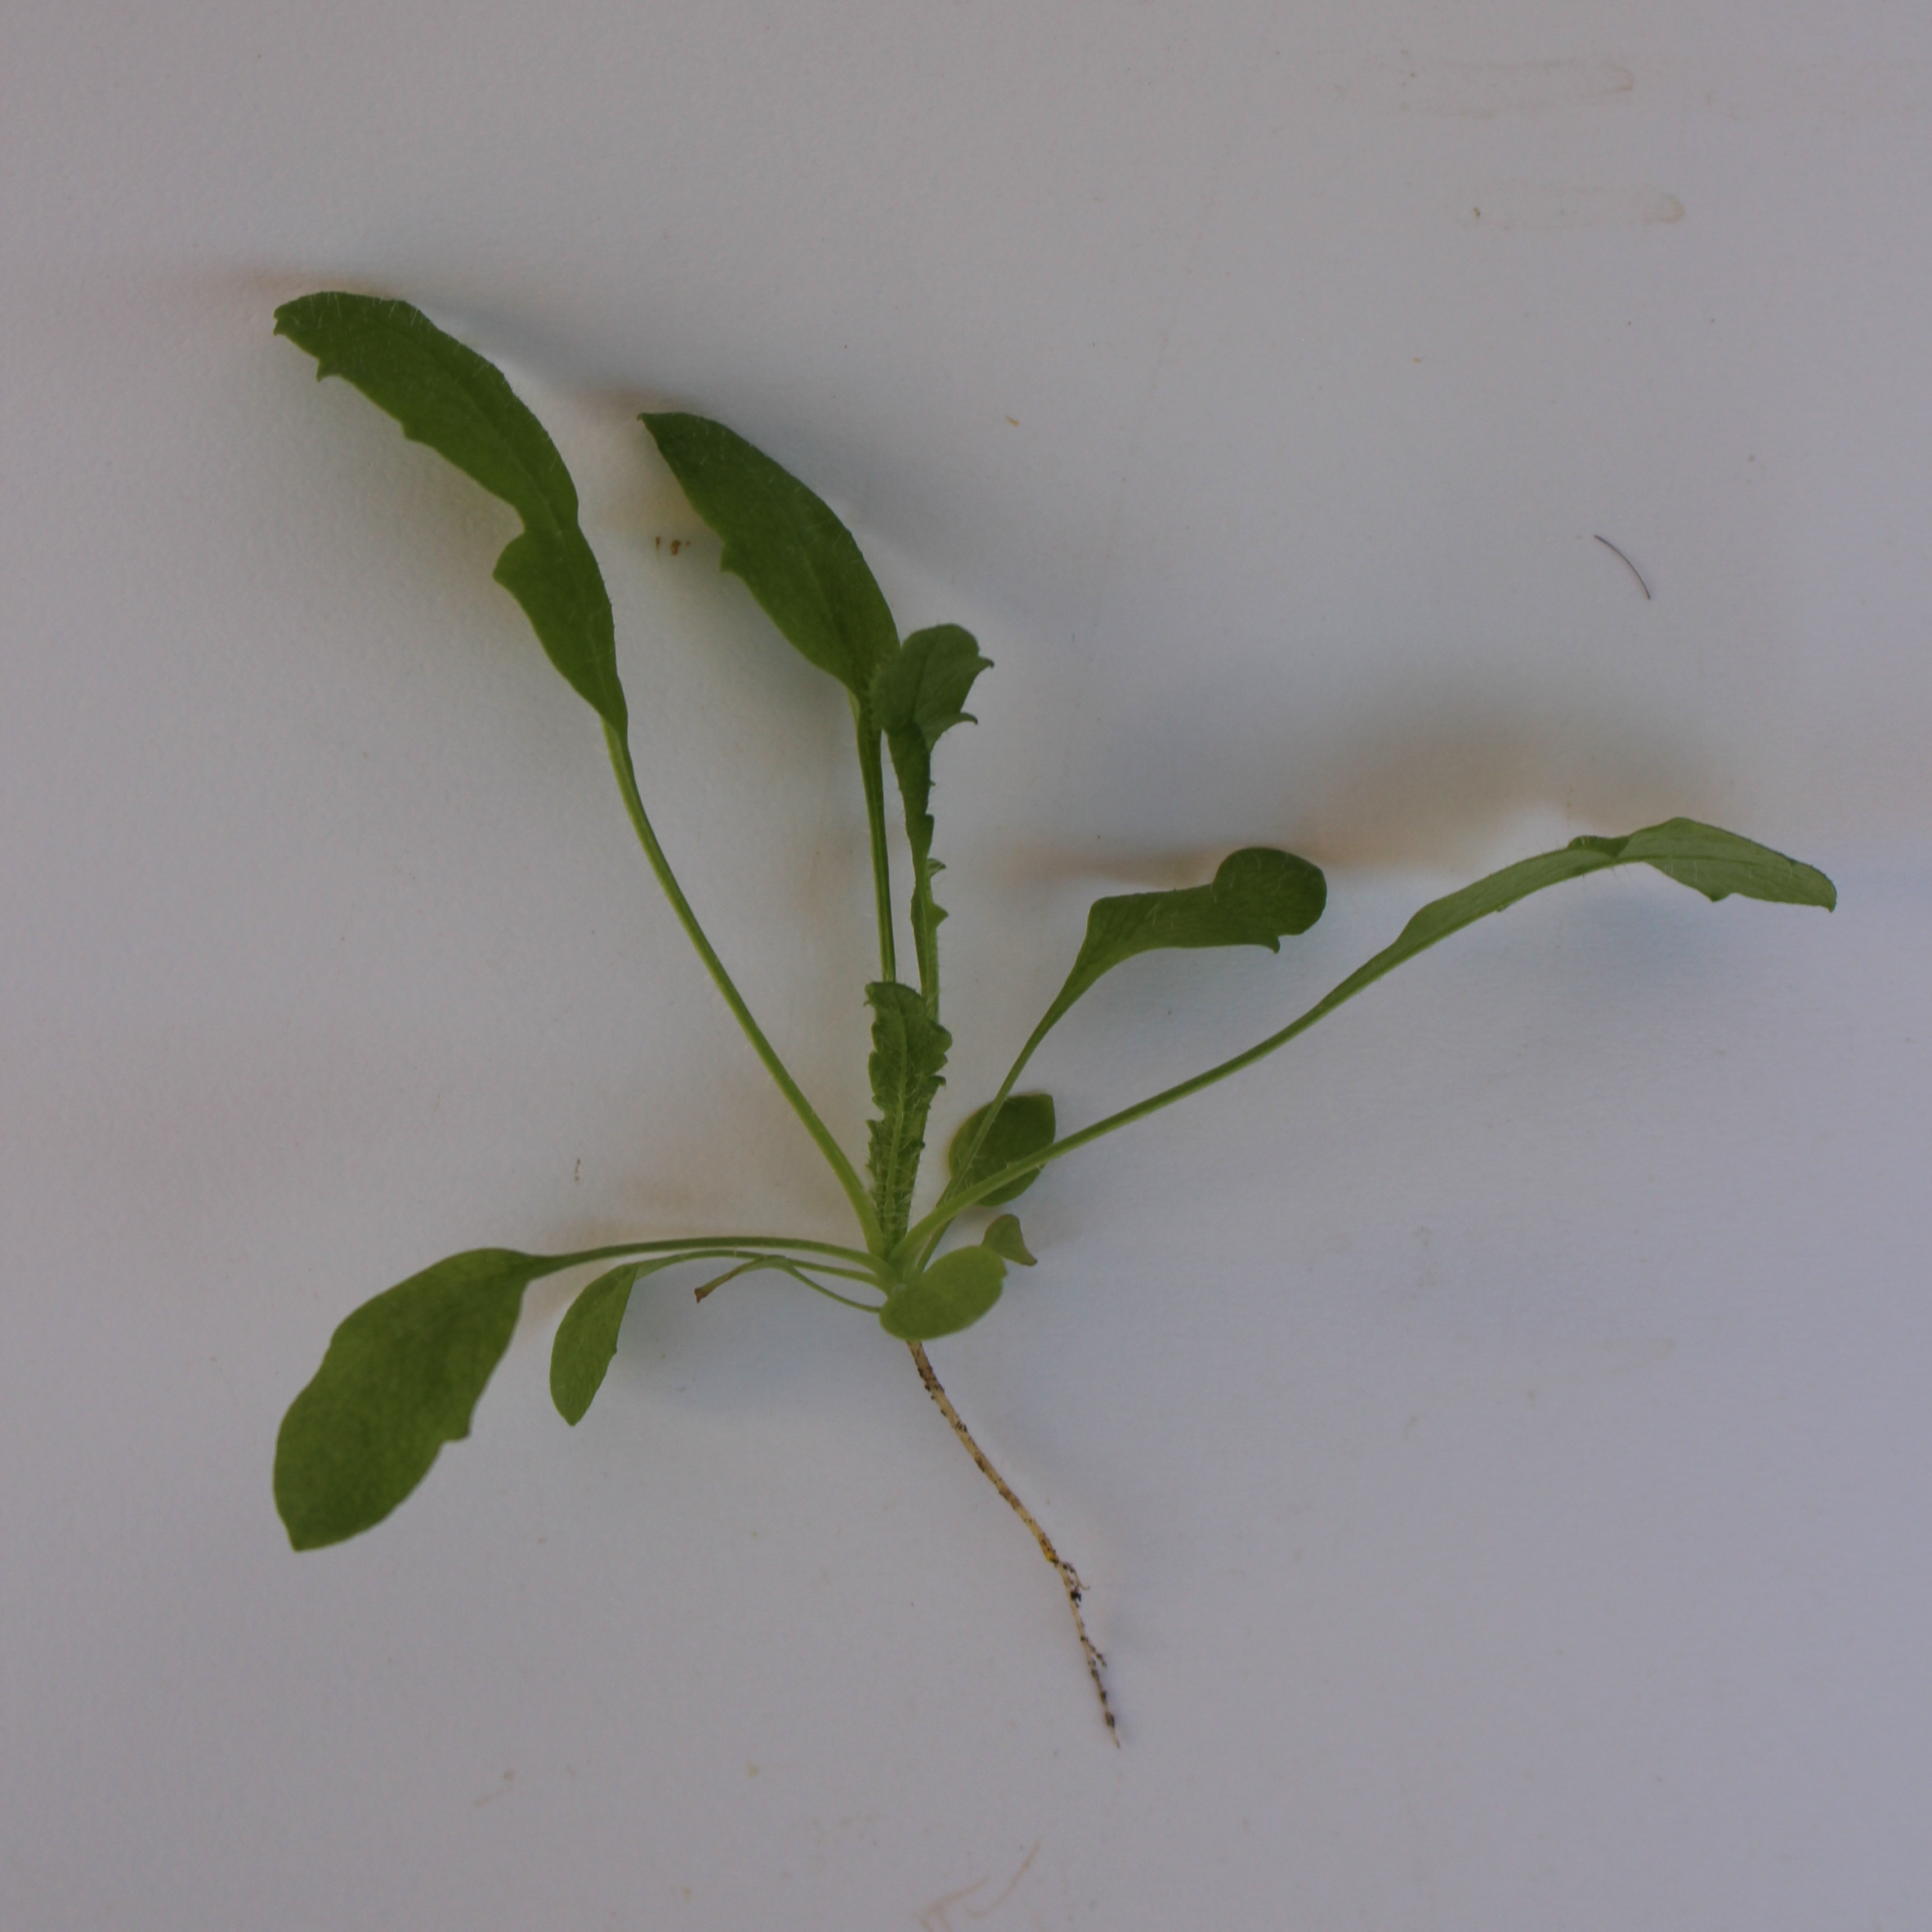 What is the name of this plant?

Papaver rhoeas
